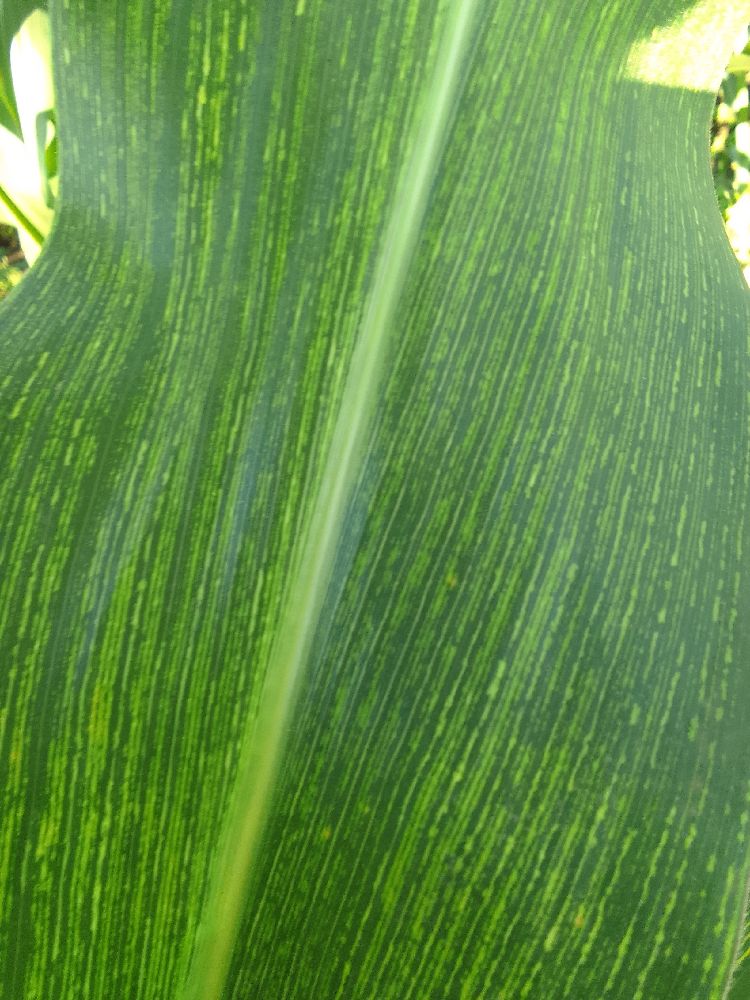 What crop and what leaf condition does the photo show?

maize, maize streak virus
